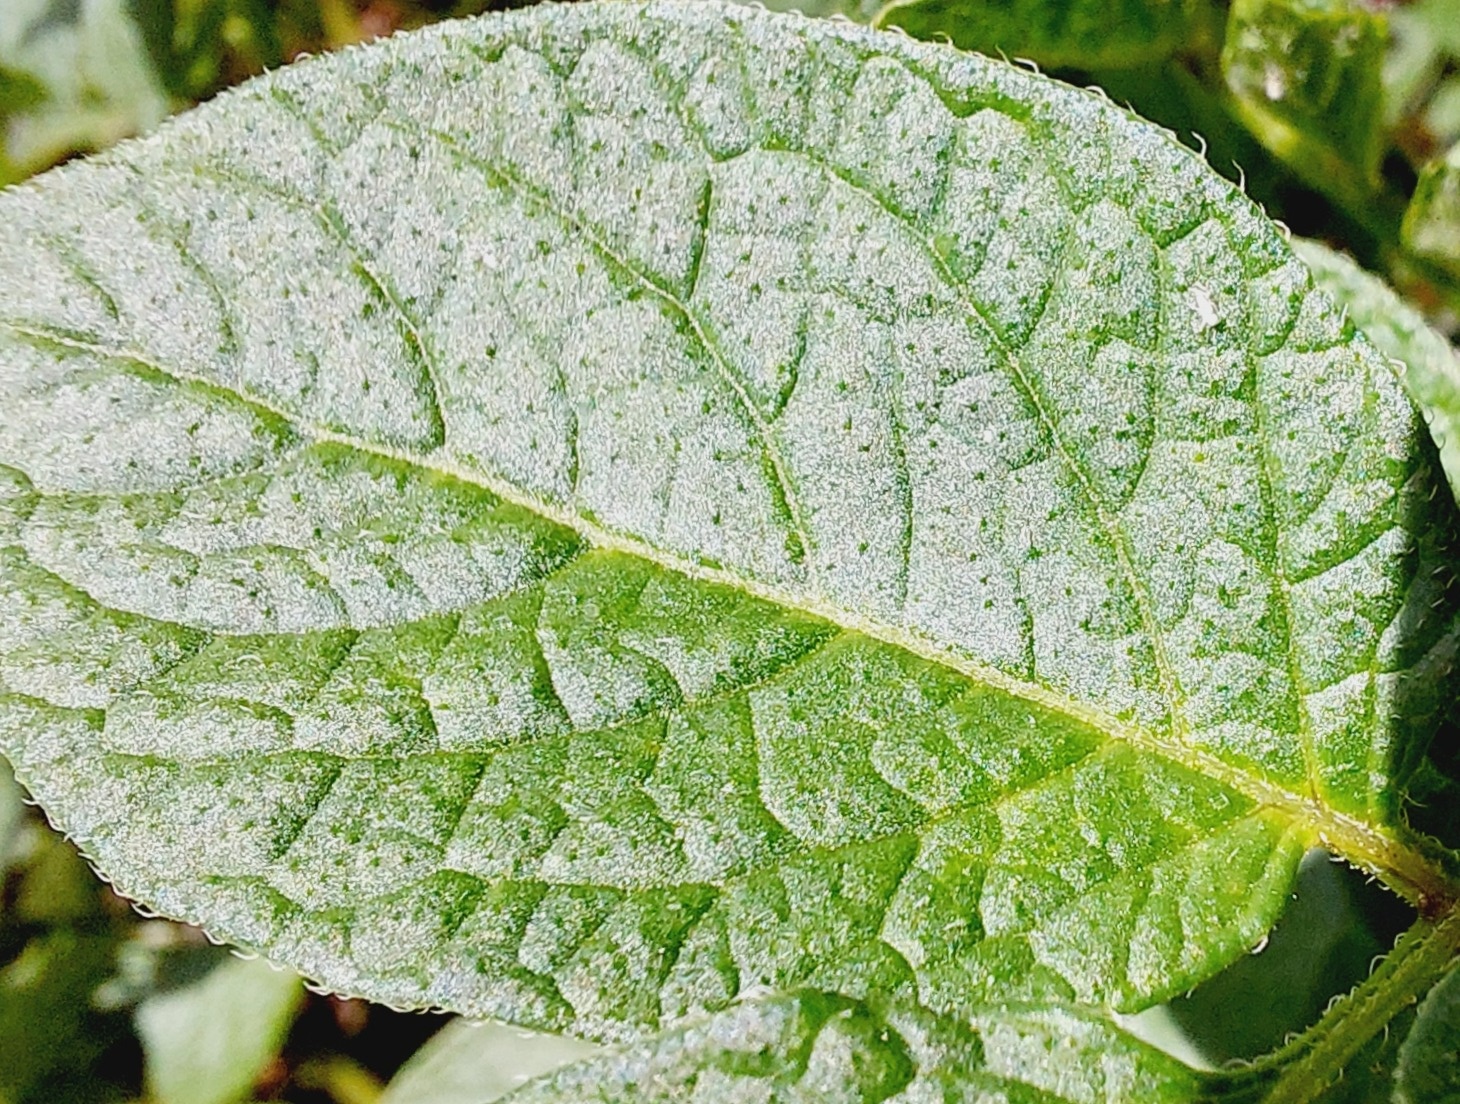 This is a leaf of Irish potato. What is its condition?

healthy
